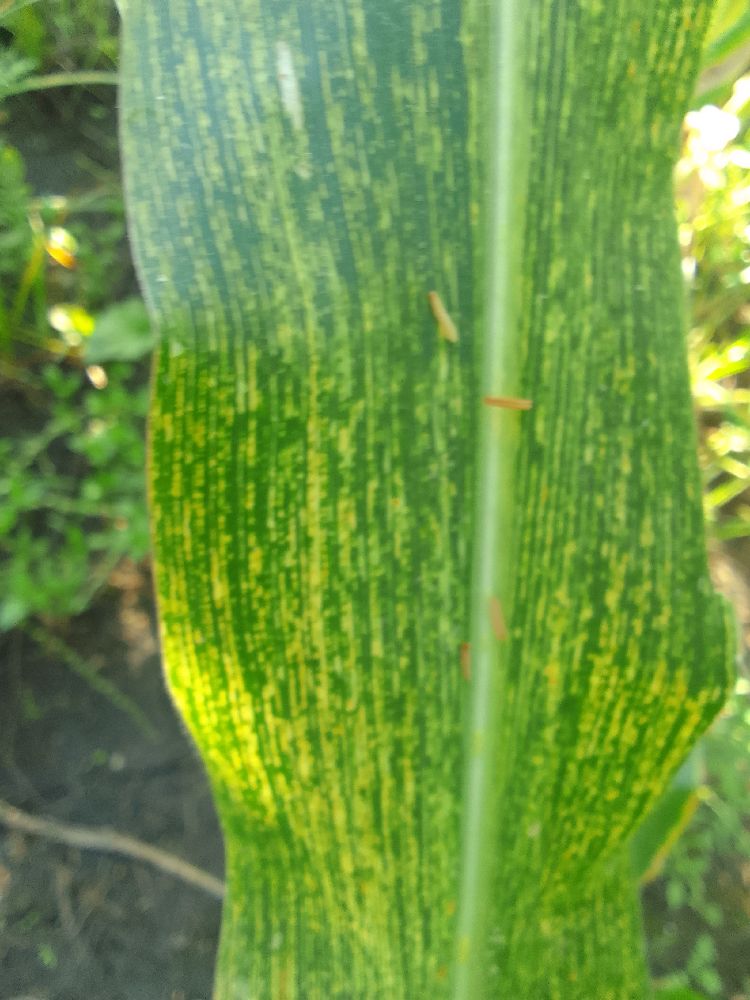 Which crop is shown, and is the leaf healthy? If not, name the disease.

maize, maize streak virus
